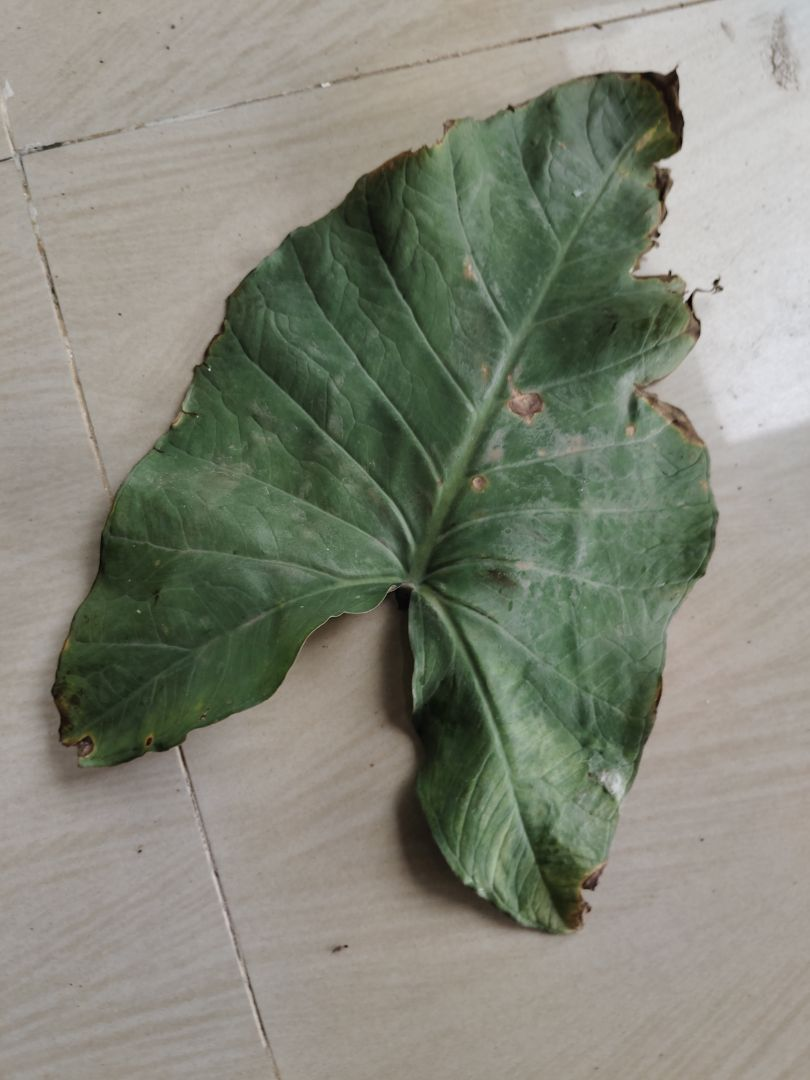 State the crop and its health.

taro, leaf blight
